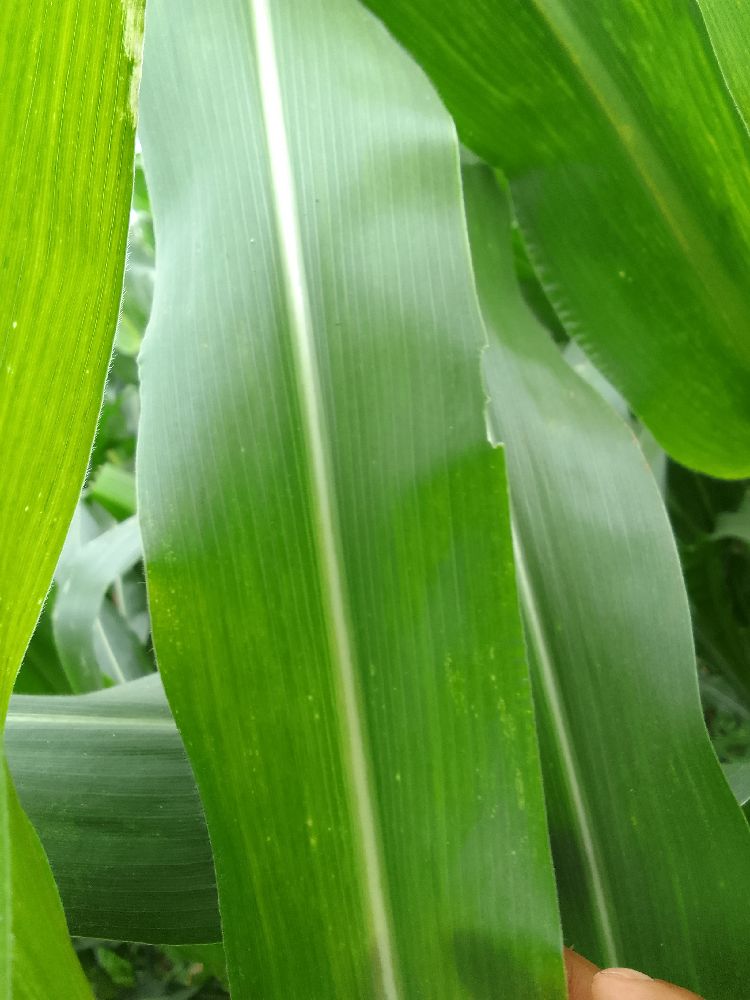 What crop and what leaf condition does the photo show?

maize, healthy
